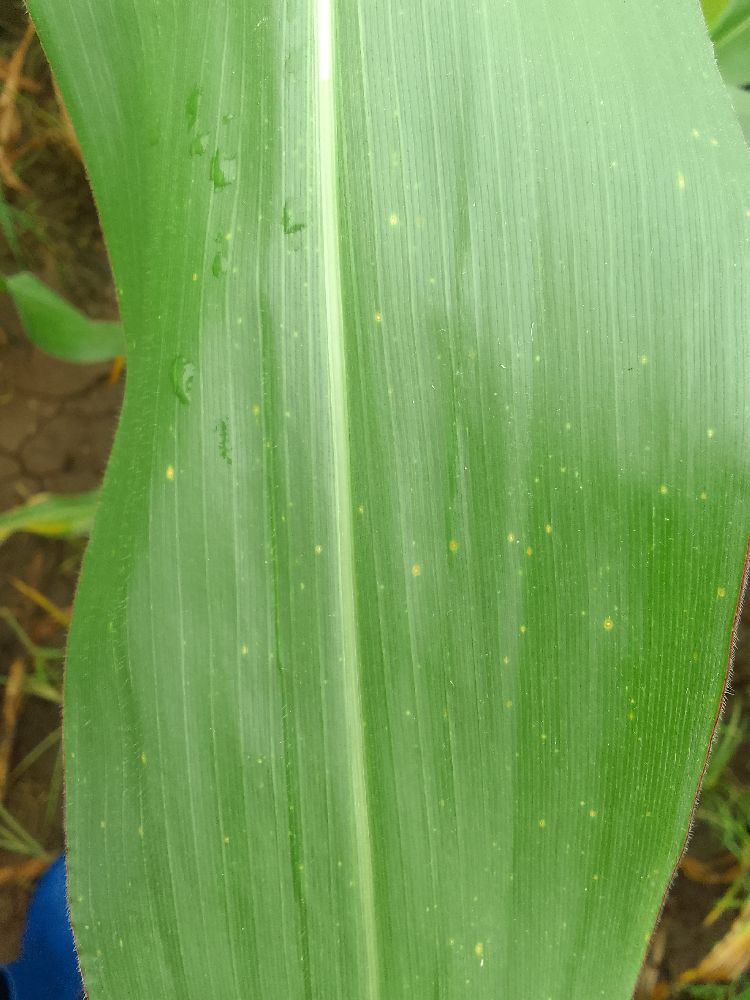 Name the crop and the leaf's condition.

maize, healthy
